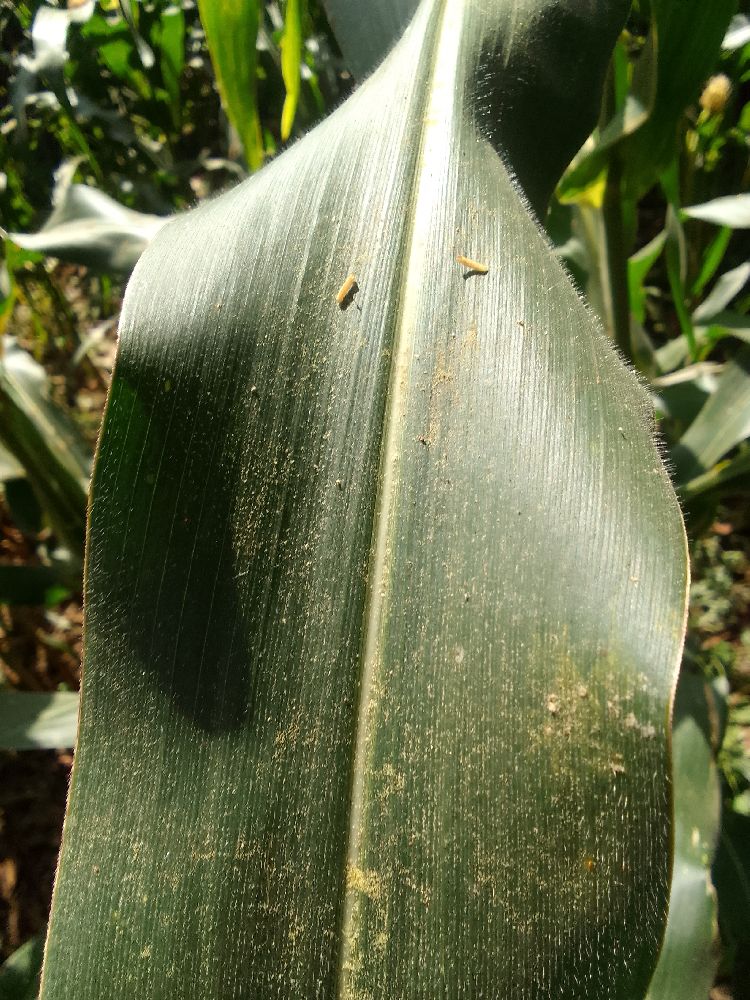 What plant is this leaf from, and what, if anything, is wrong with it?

maize, healthy
